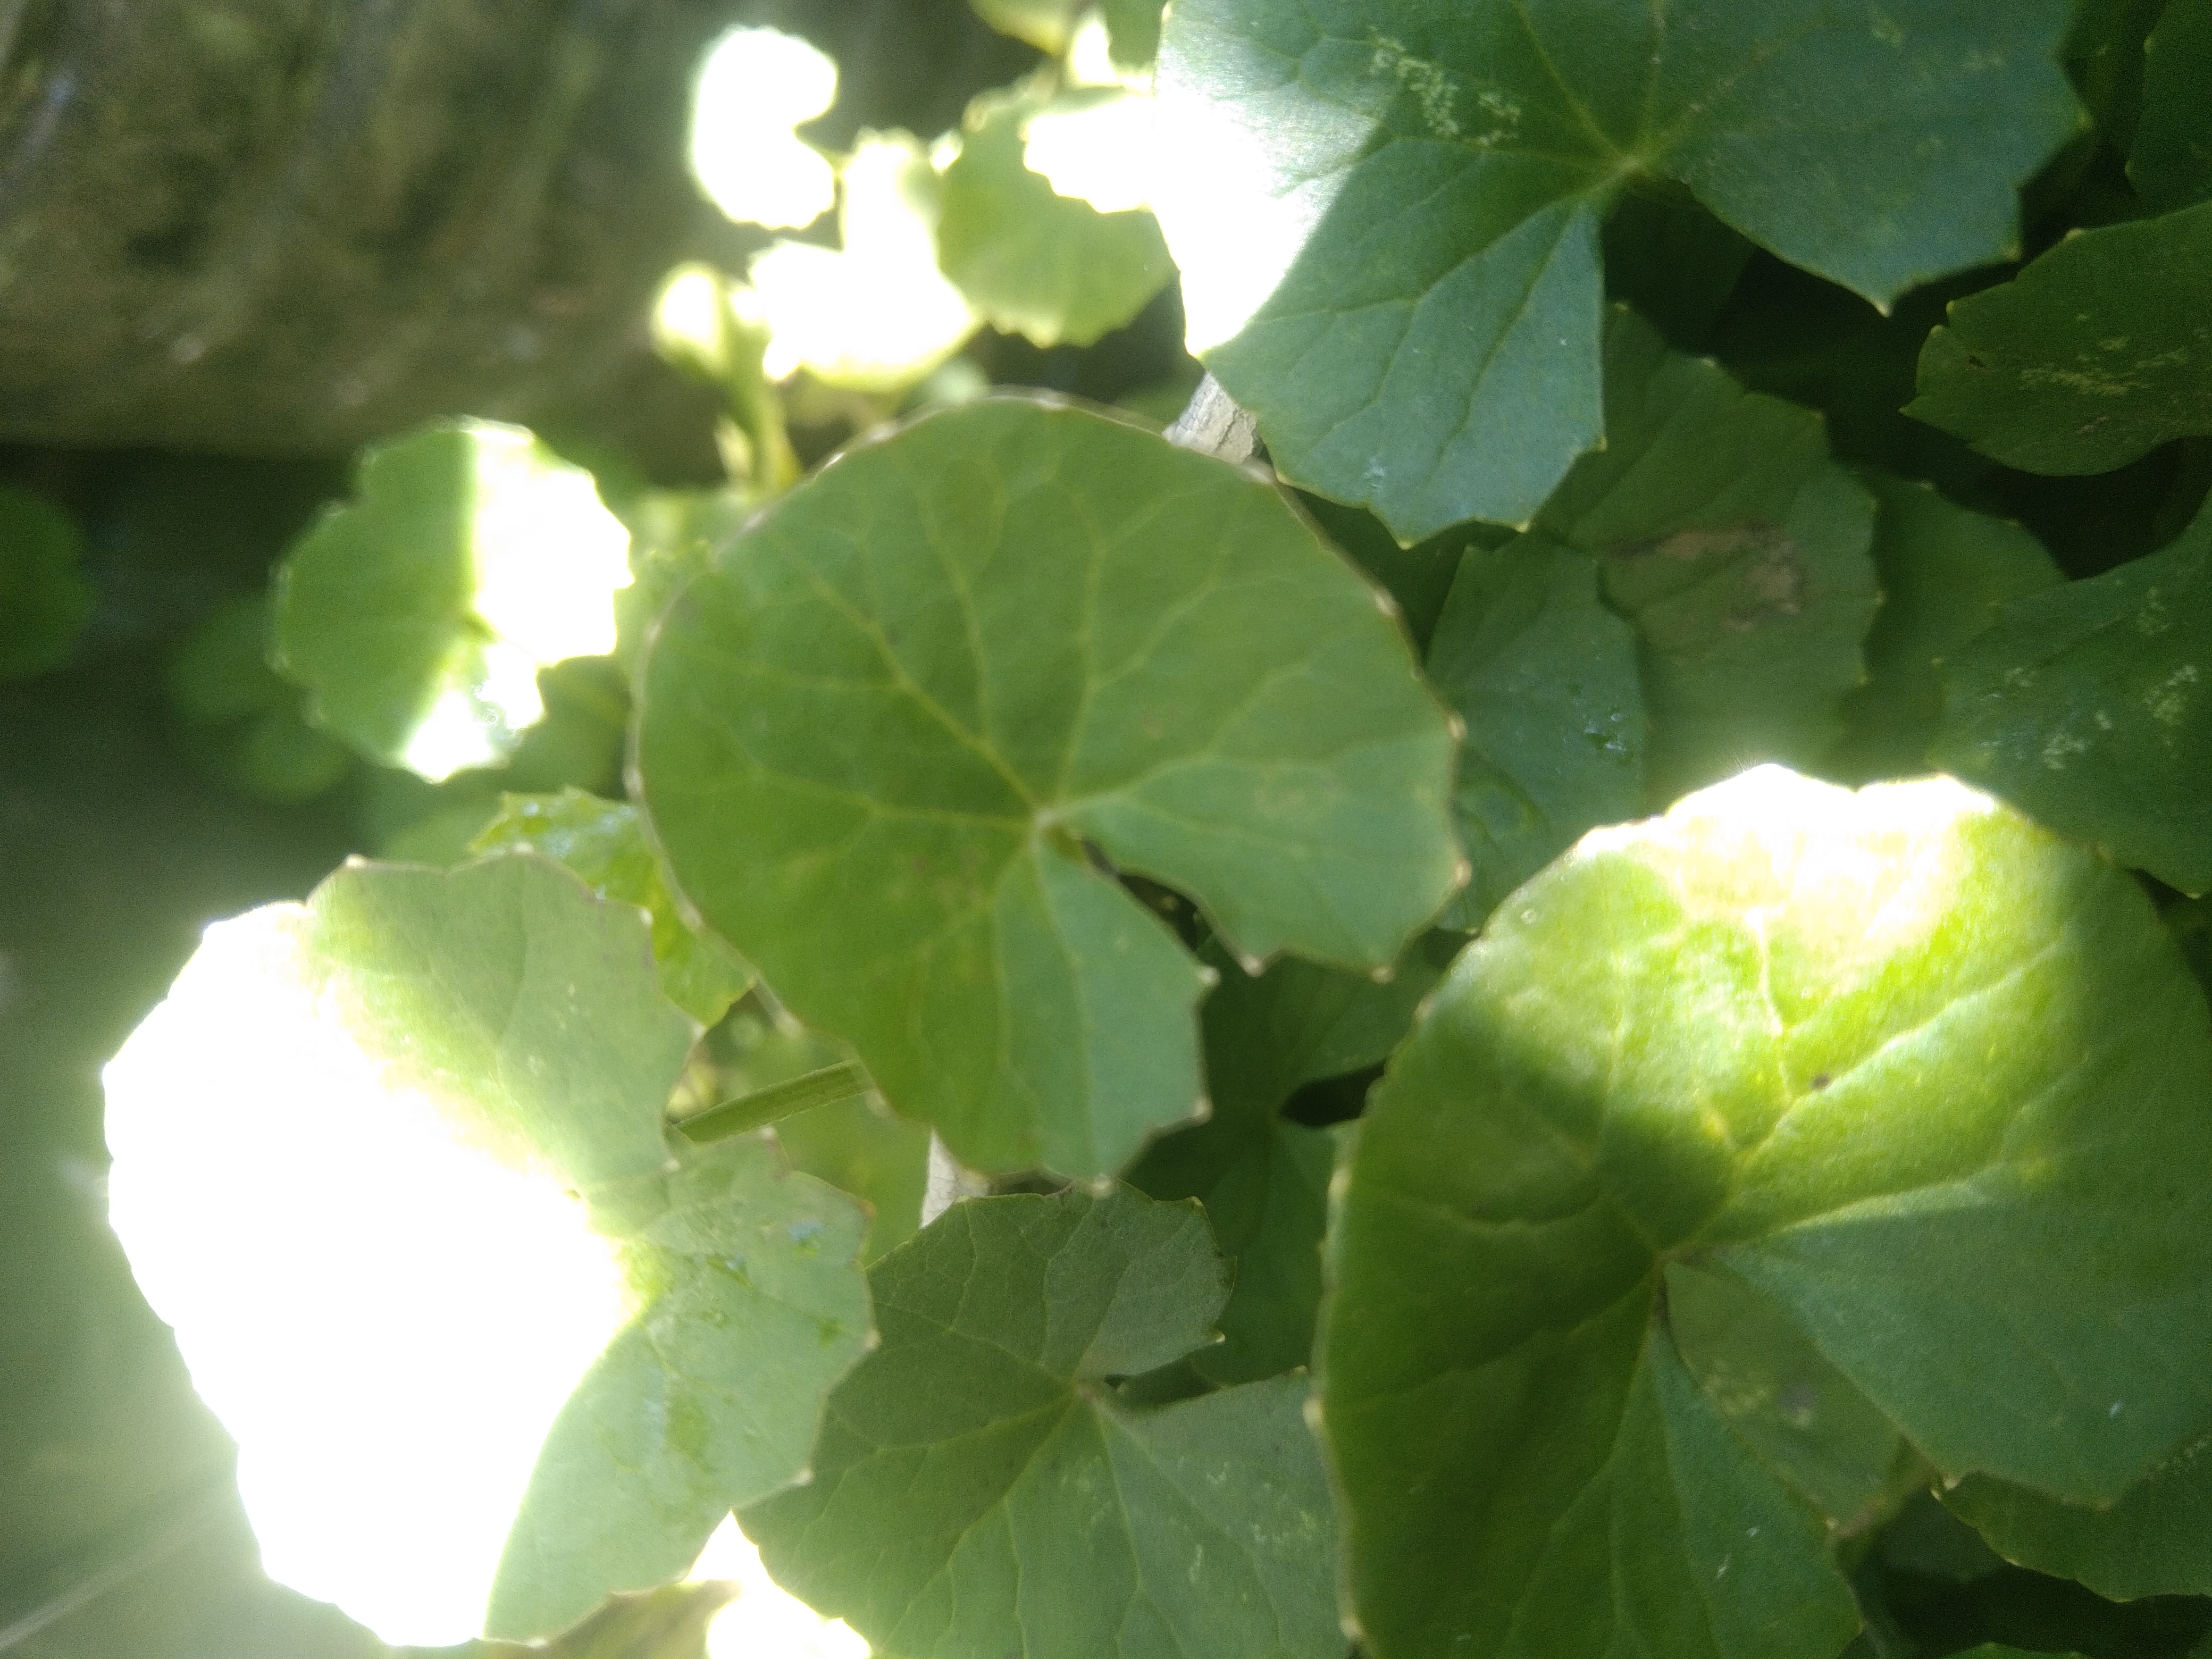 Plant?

thankuni
